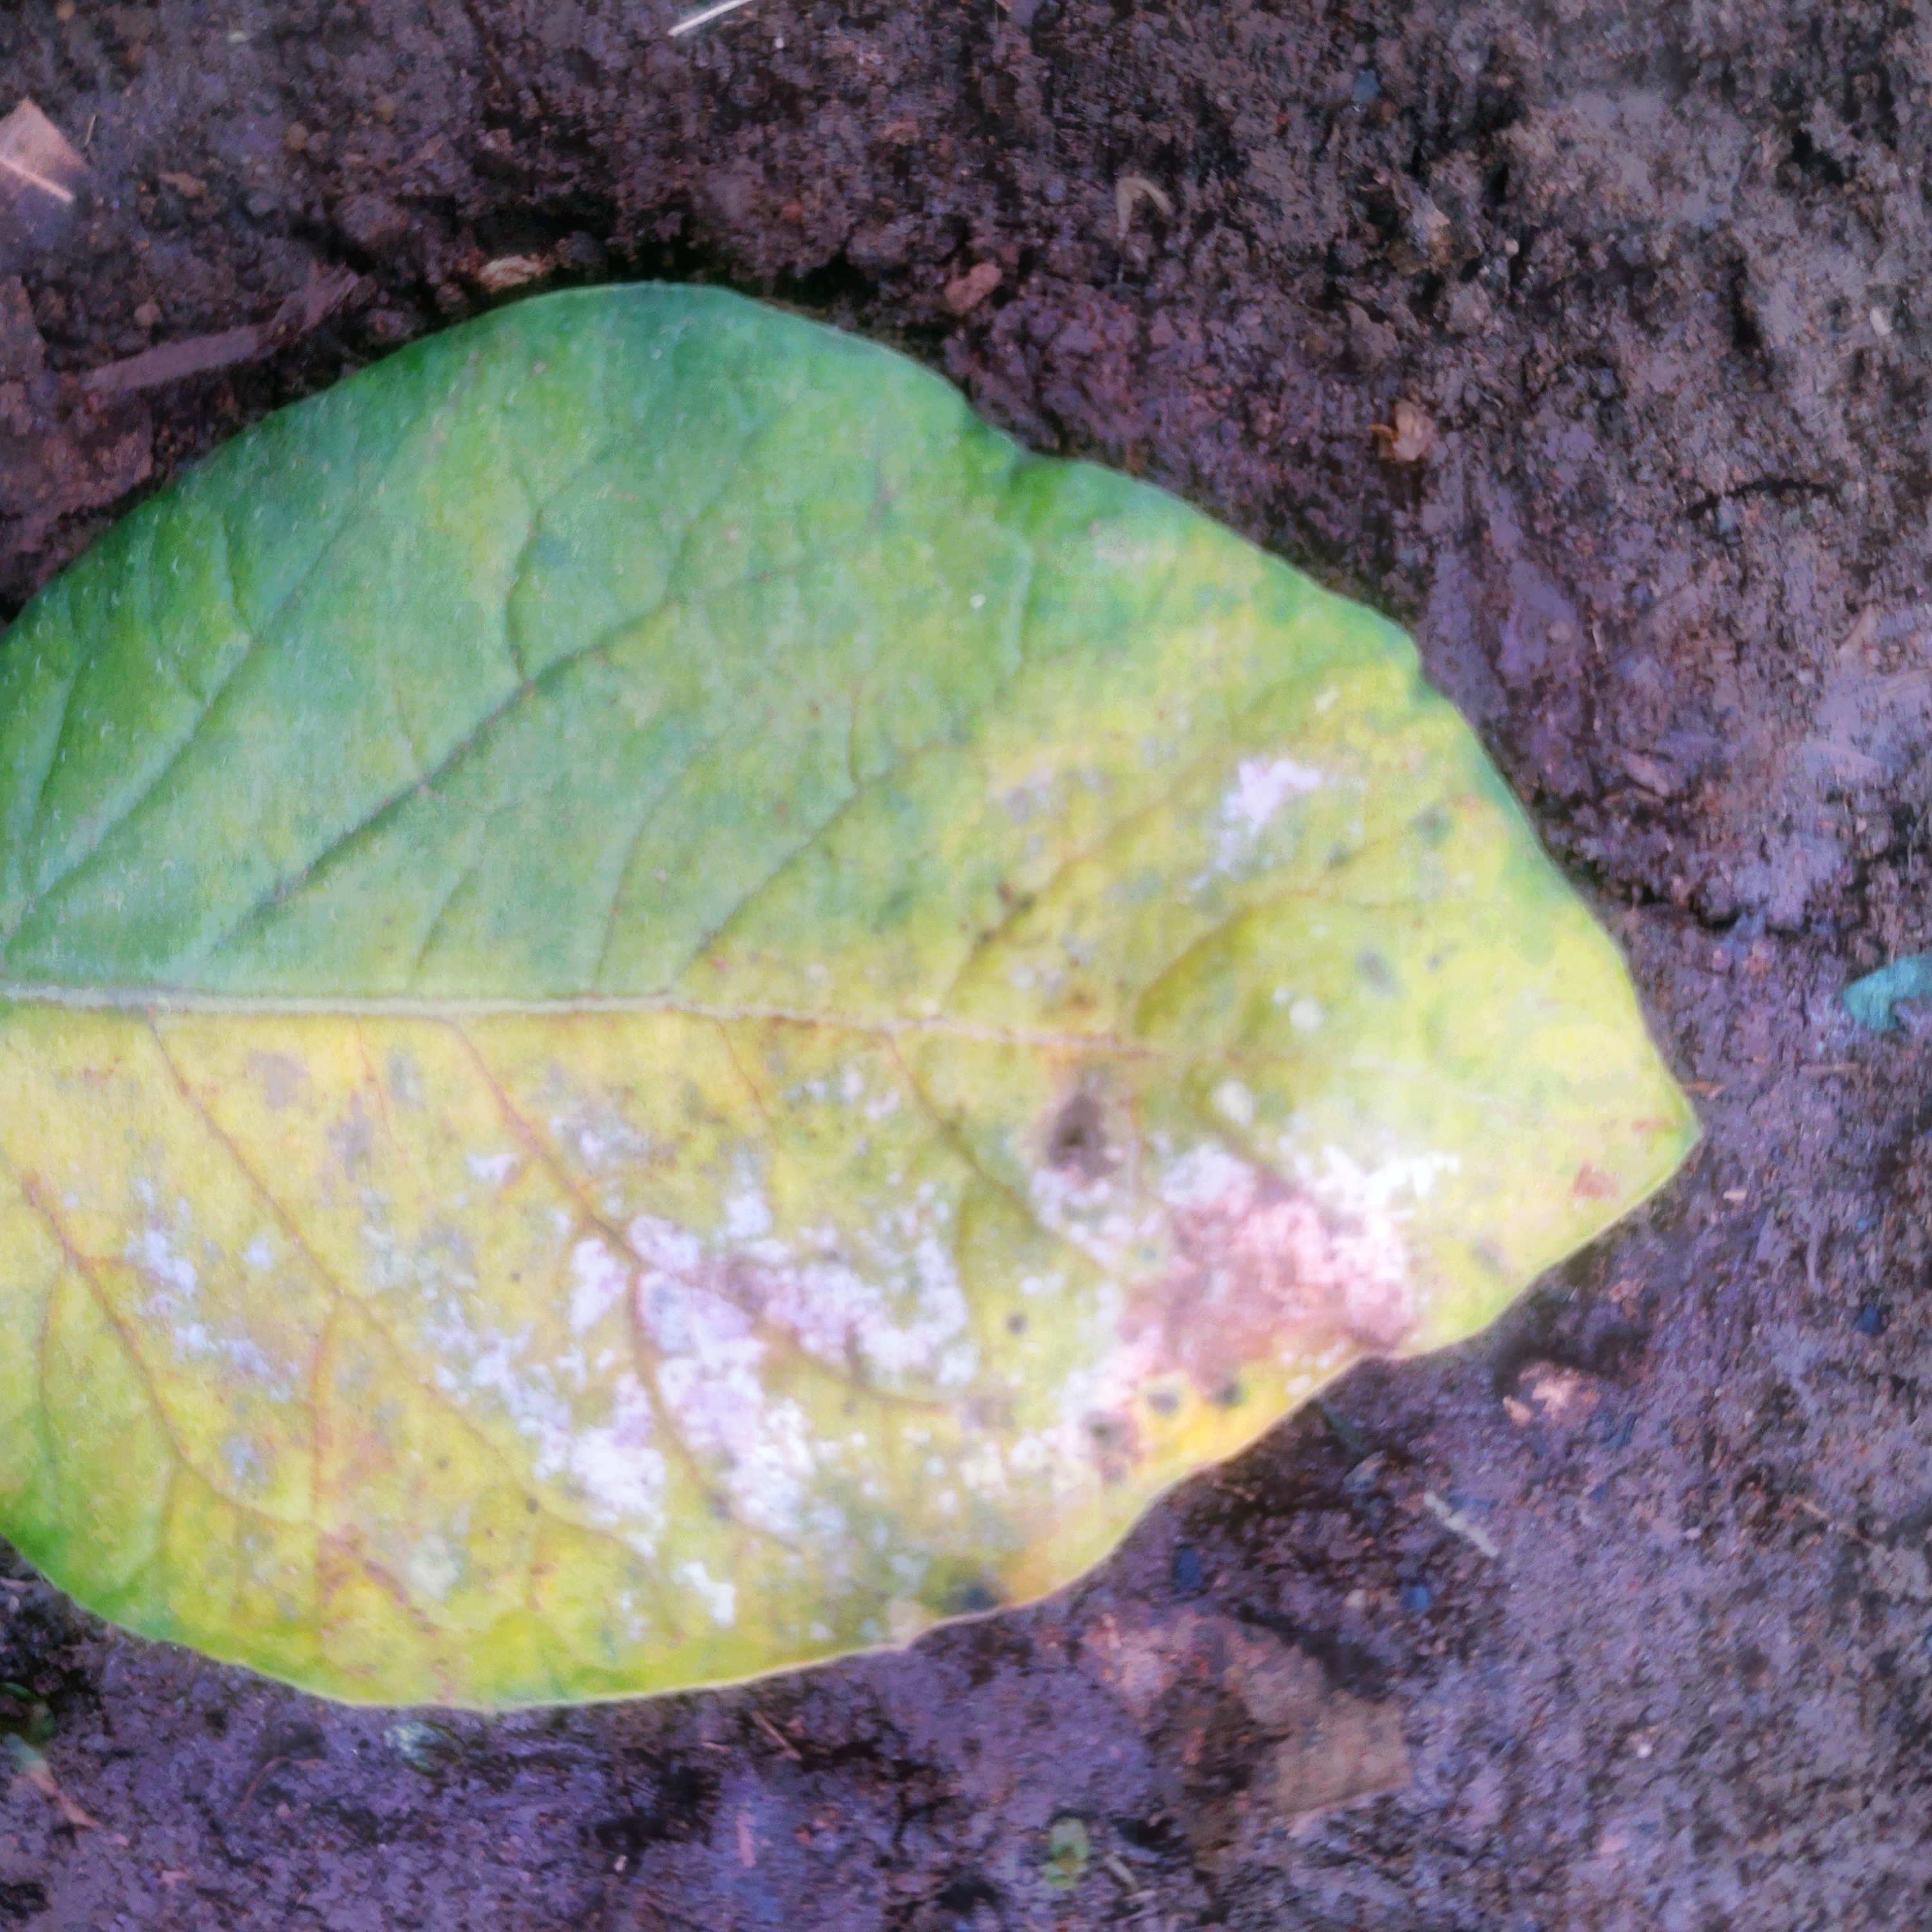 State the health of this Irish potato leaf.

late blight
